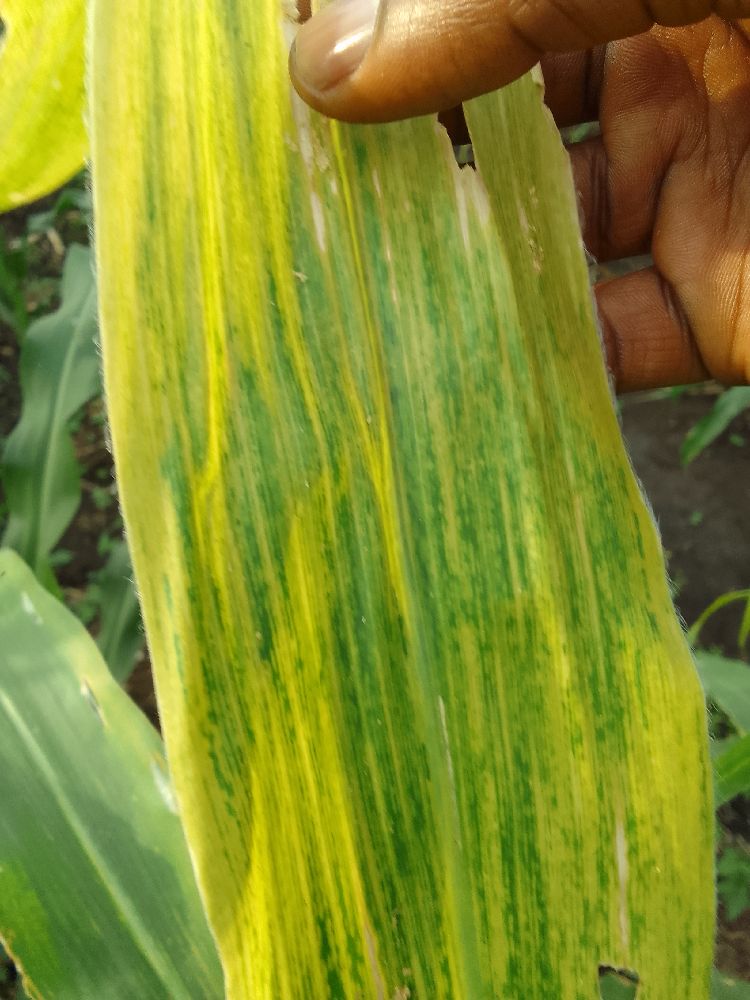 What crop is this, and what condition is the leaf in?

maize, maize lethal necrosis
